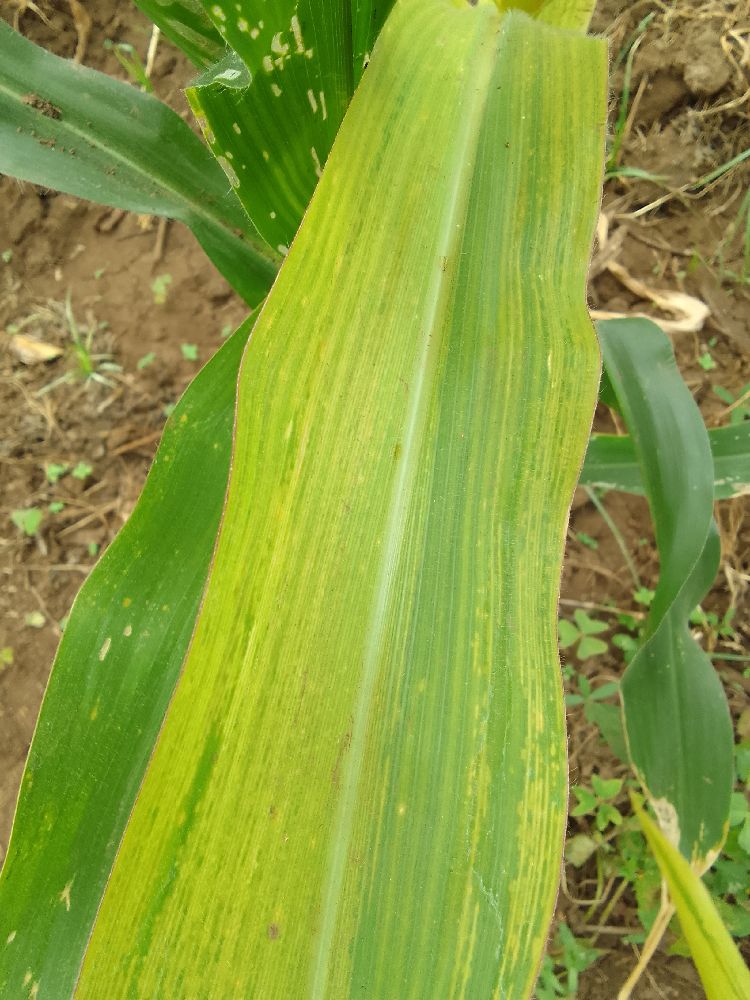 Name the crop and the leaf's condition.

maize, maize lethal necrosis
